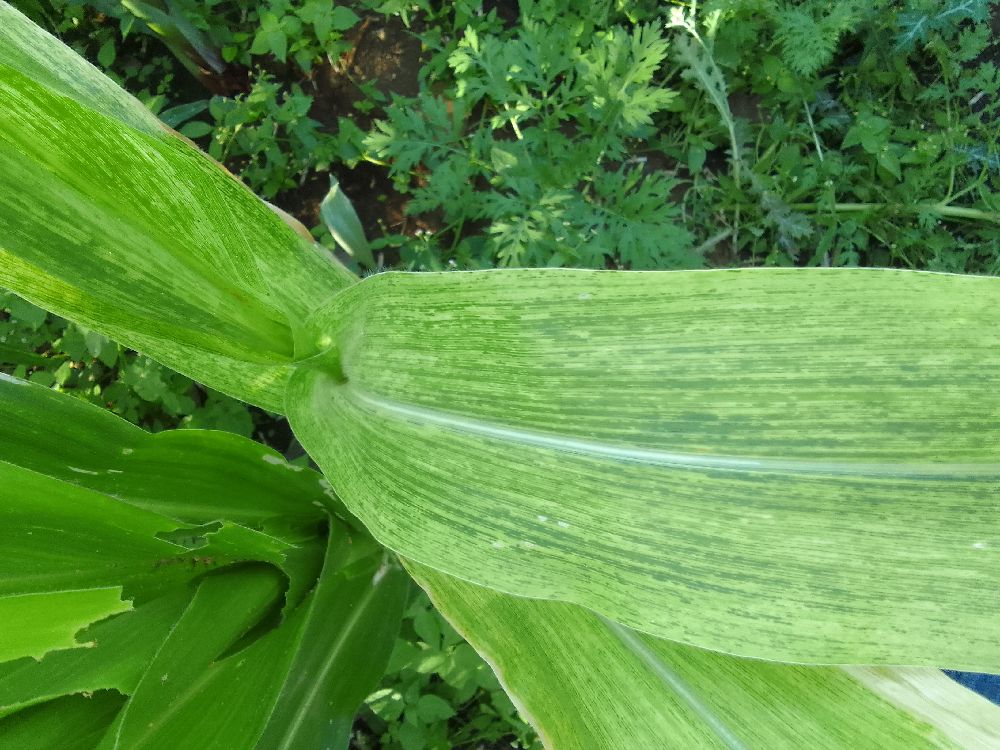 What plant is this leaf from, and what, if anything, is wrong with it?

maize, maize lethal necrosis
